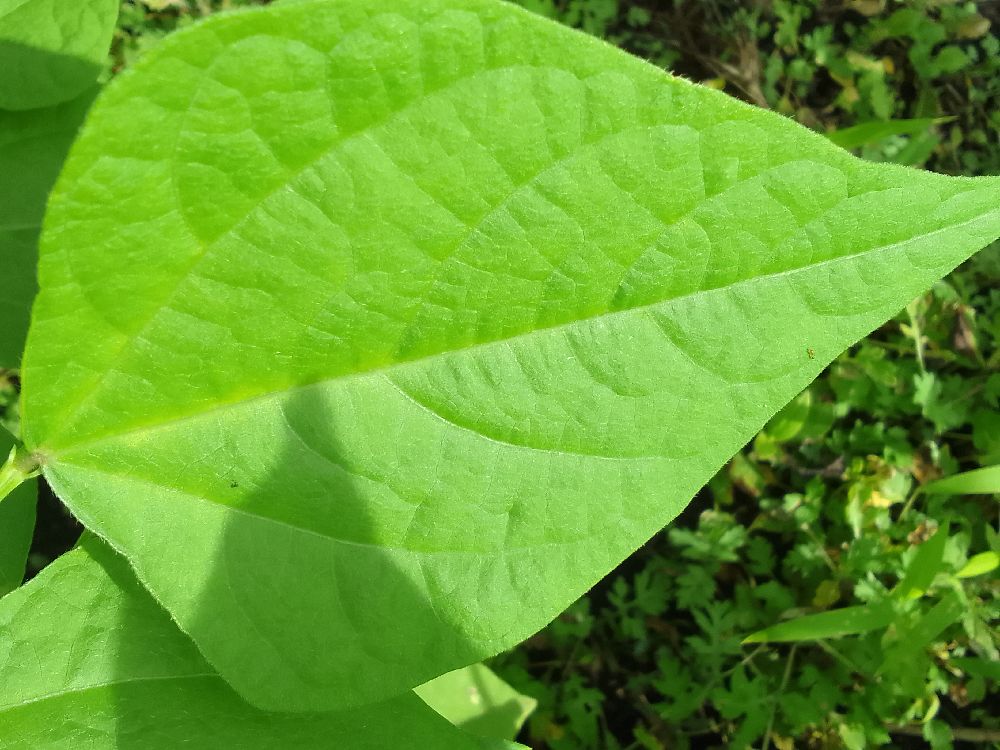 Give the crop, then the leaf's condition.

common bean, healthy
